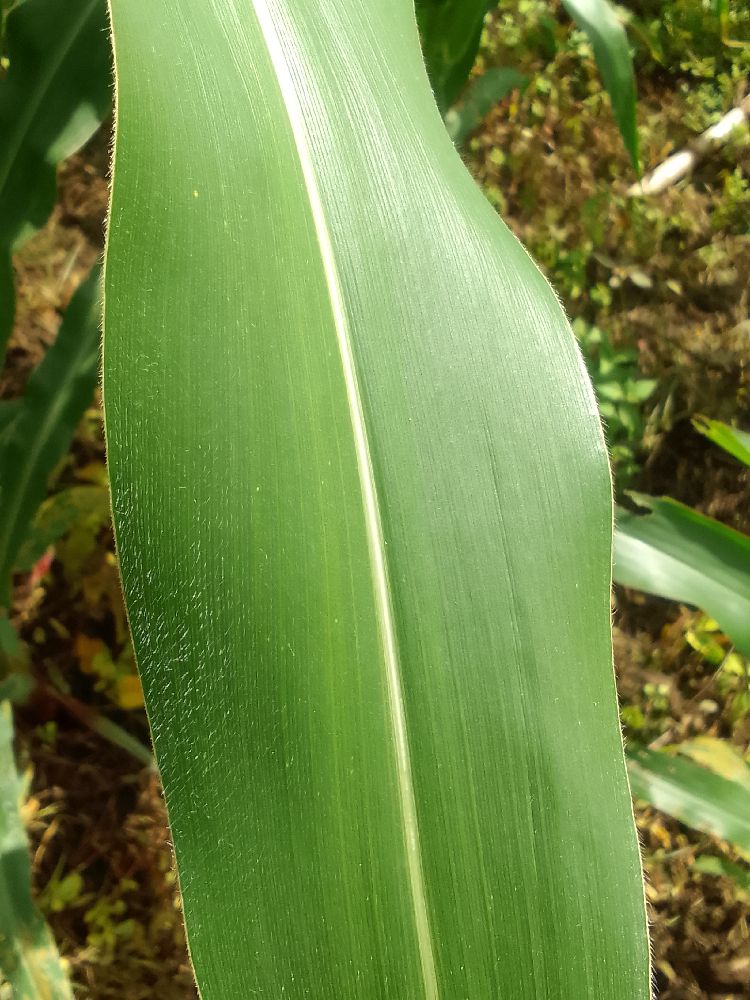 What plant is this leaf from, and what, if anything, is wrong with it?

maize, healthy
